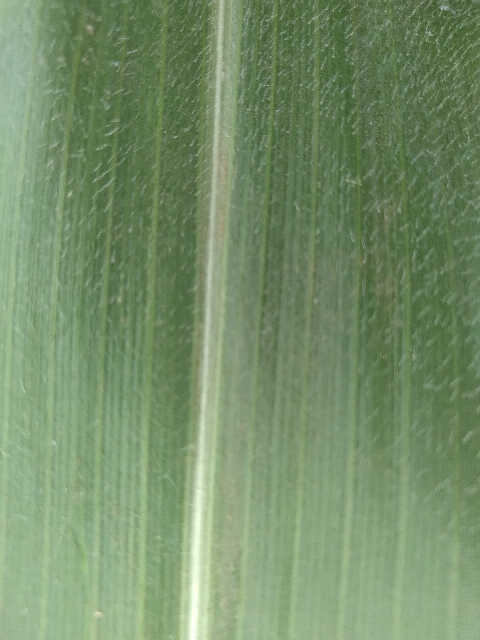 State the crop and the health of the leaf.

maize, healthy
